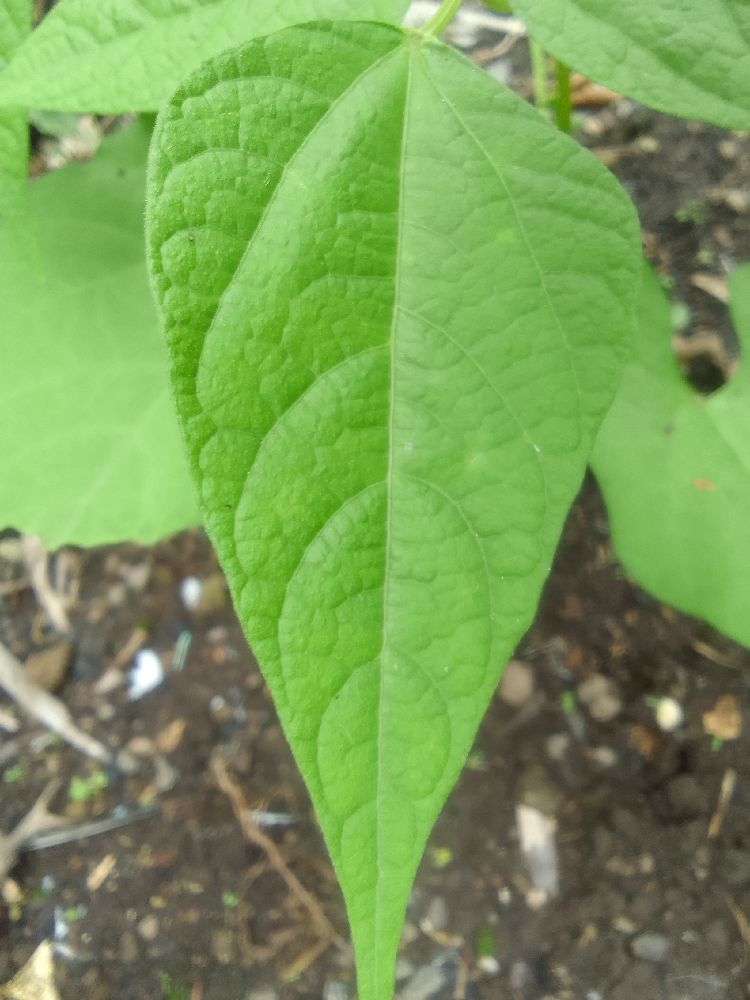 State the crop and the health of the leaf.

common bean, healthy
